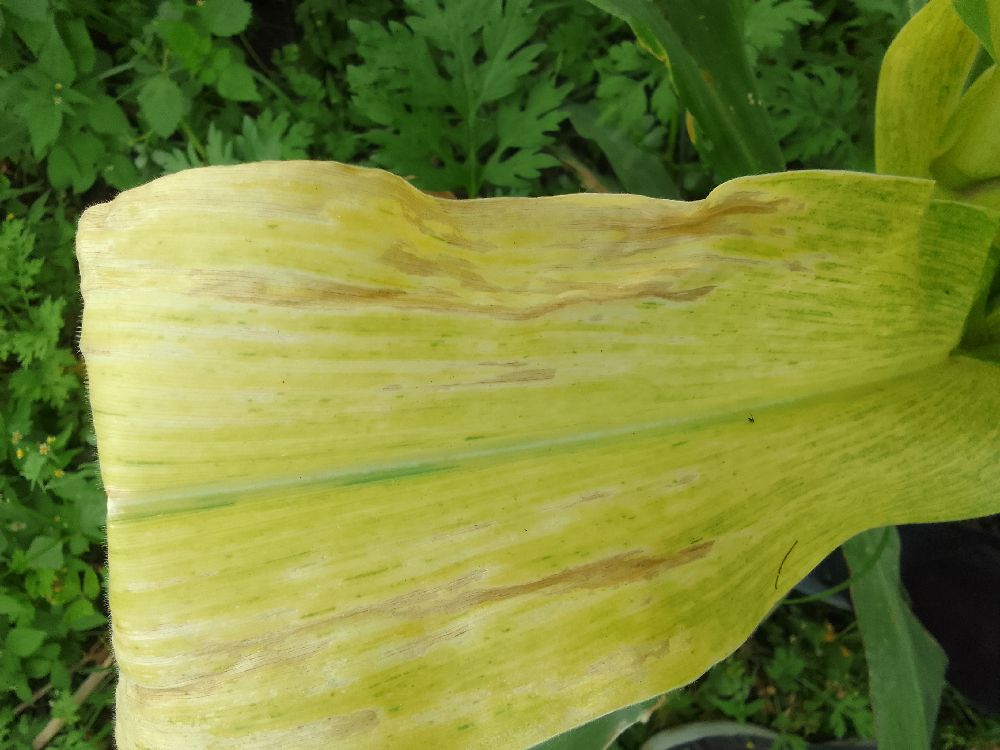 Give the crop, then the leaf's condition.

maize, maize lethal necrosis
